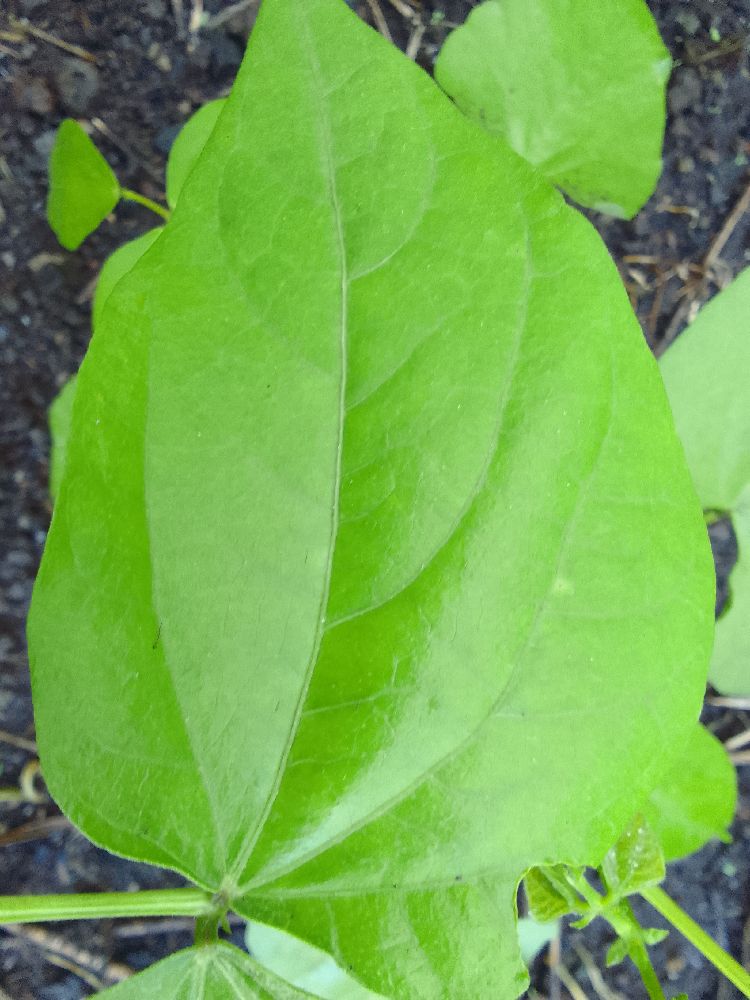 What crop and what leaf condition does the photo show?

common bean, healthy
